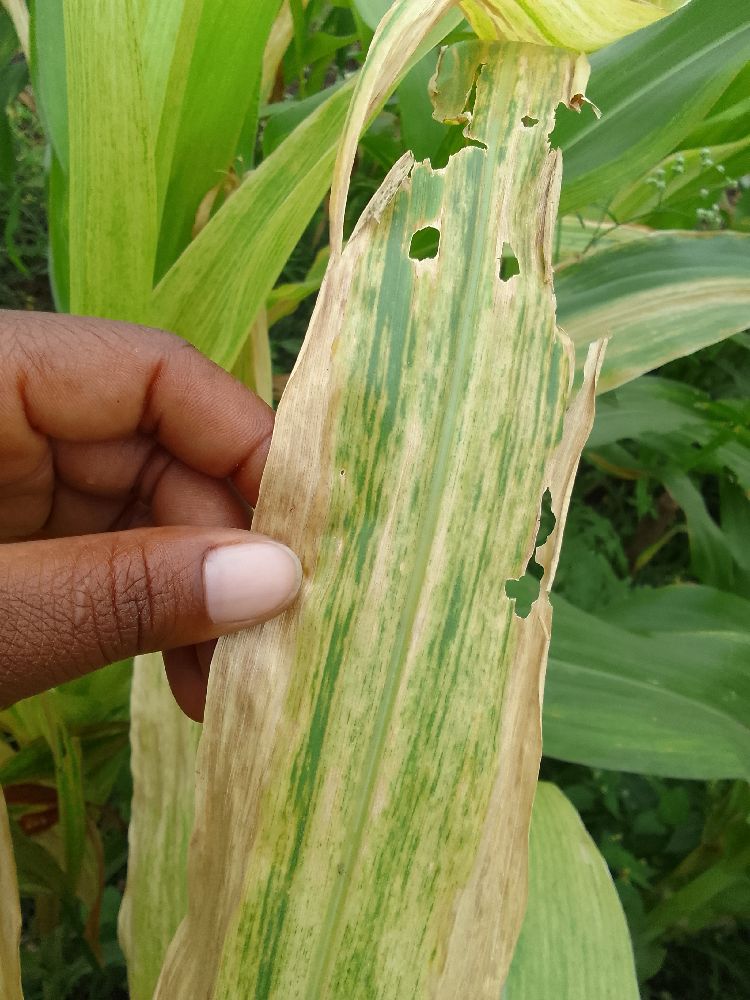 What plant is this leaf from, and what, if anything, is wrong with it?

maize, maize lethal necrosis
